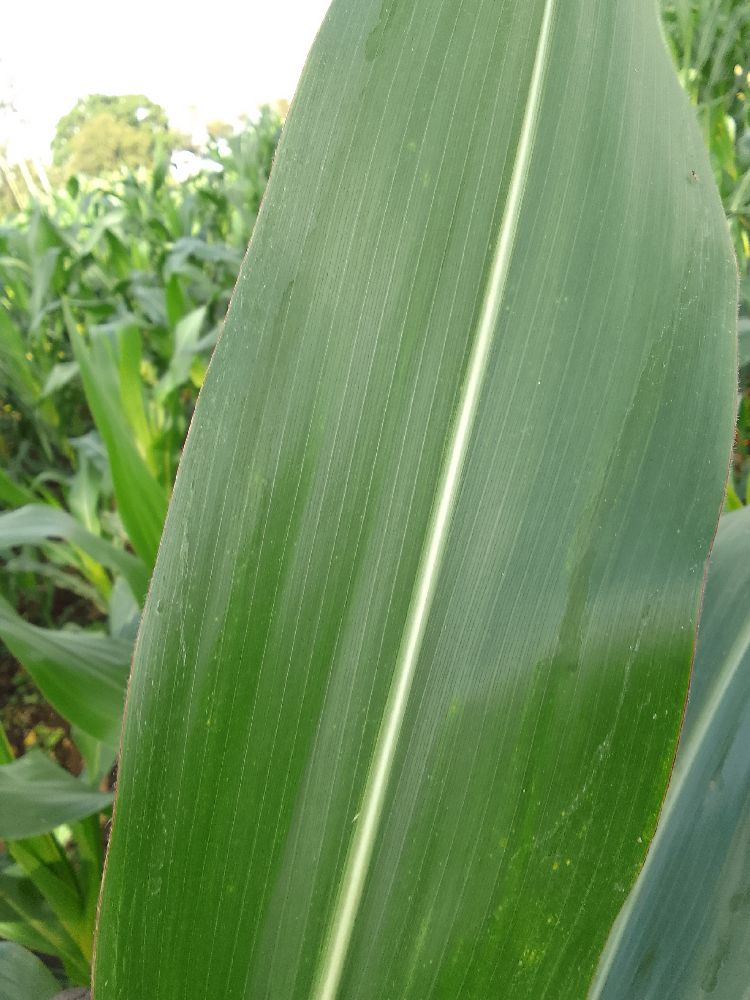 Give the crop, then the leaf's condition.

maize, healthy
